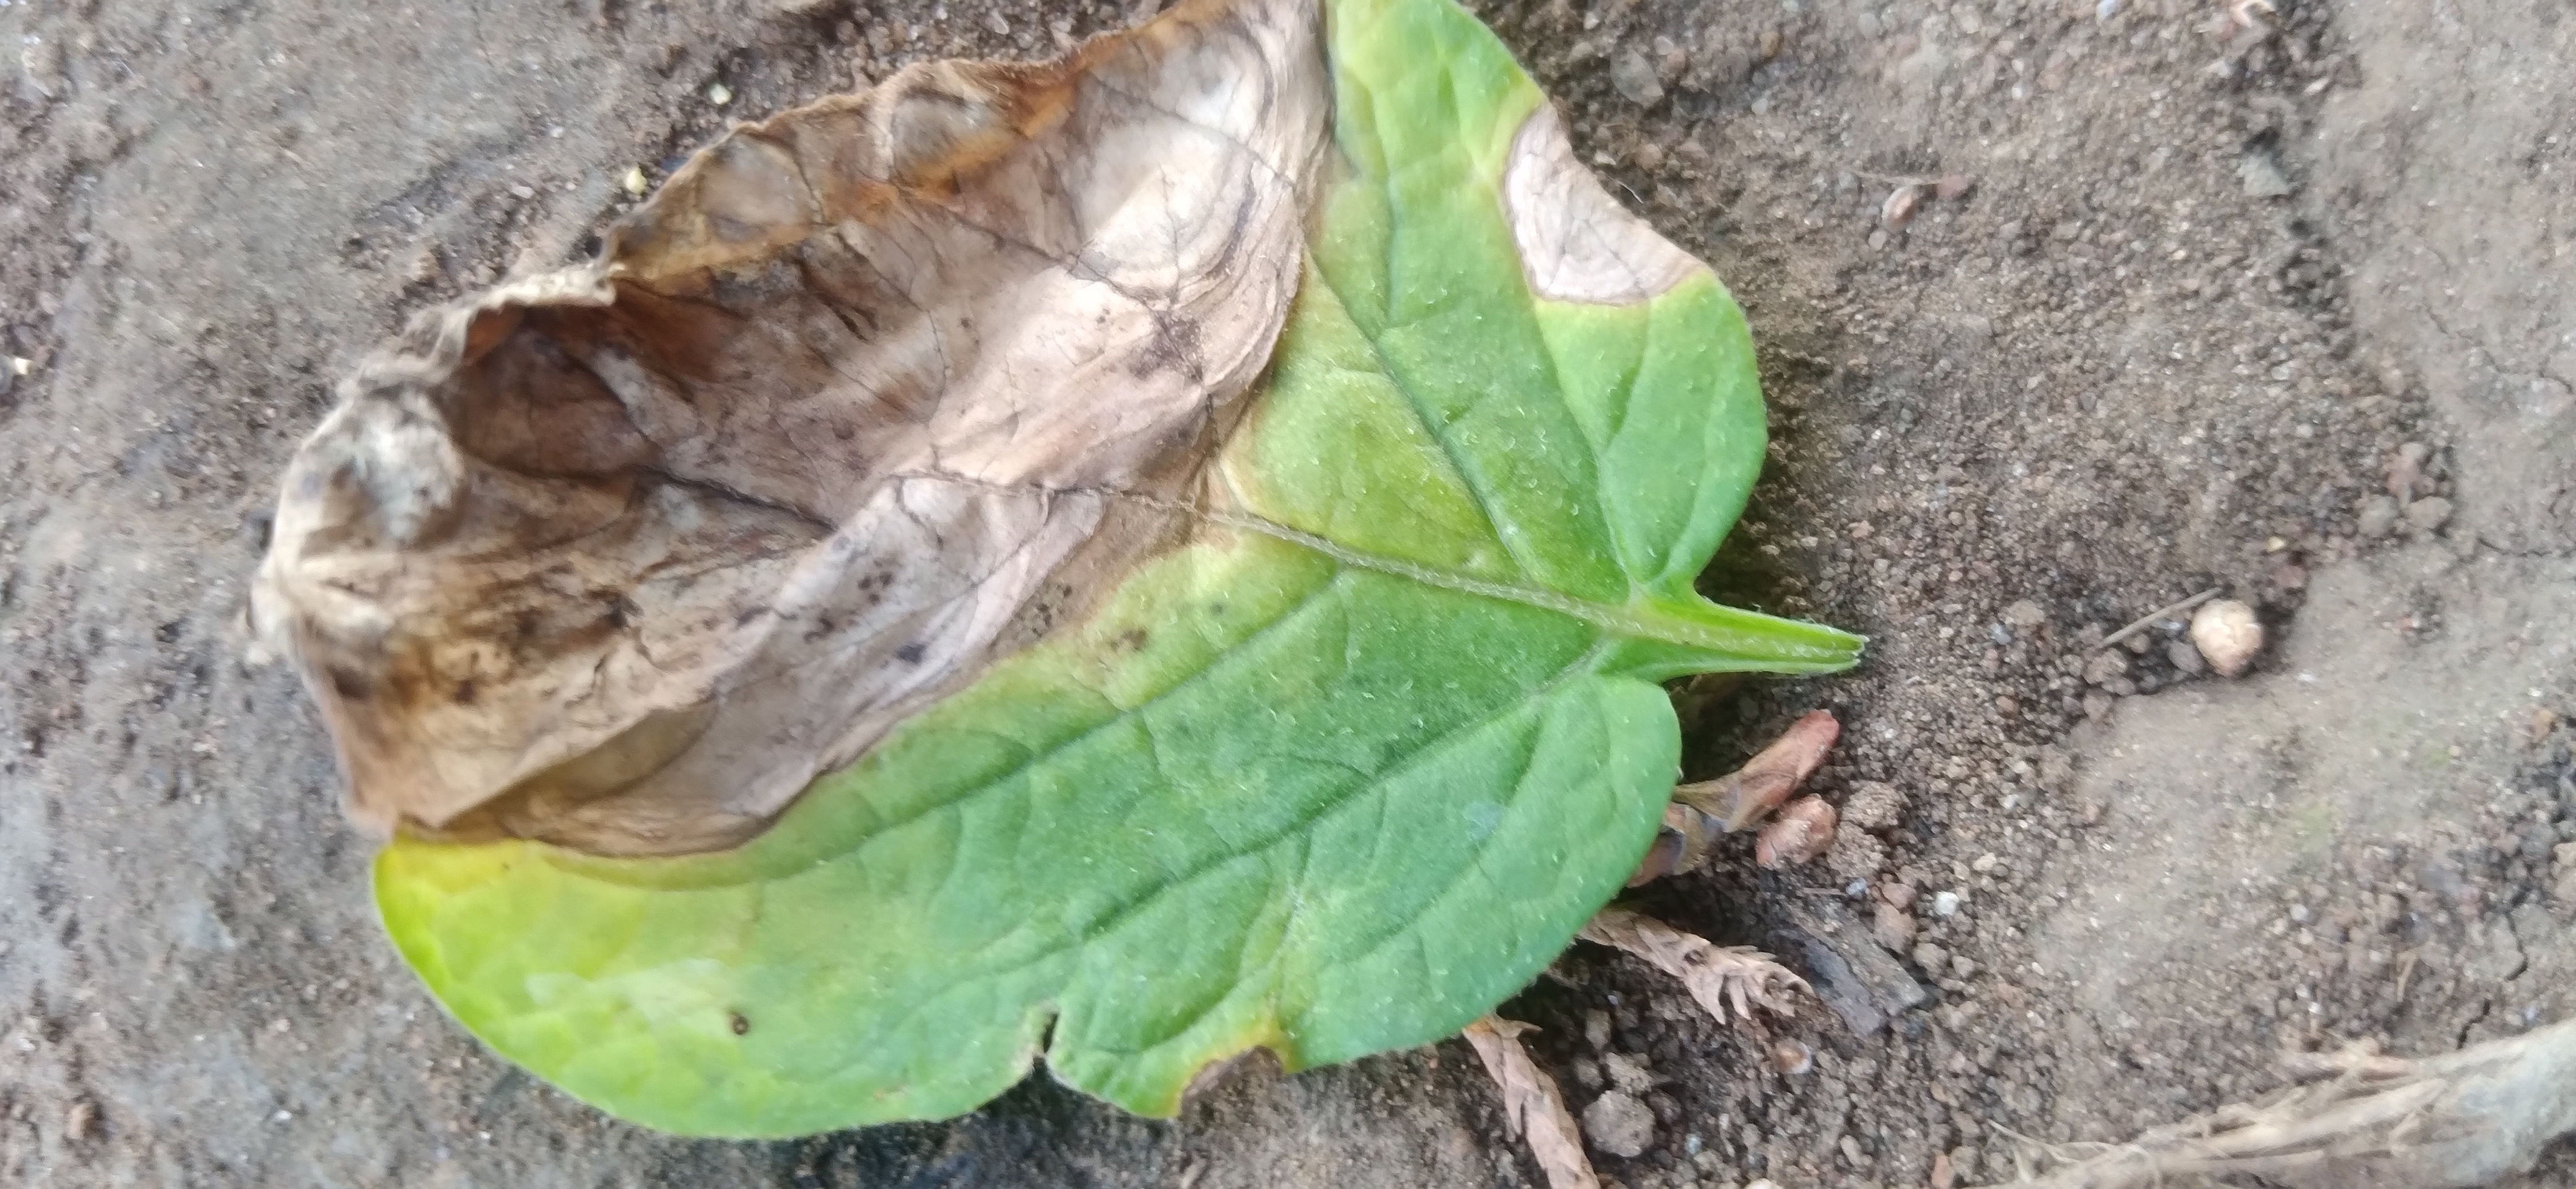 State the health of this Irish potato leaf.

early blight
